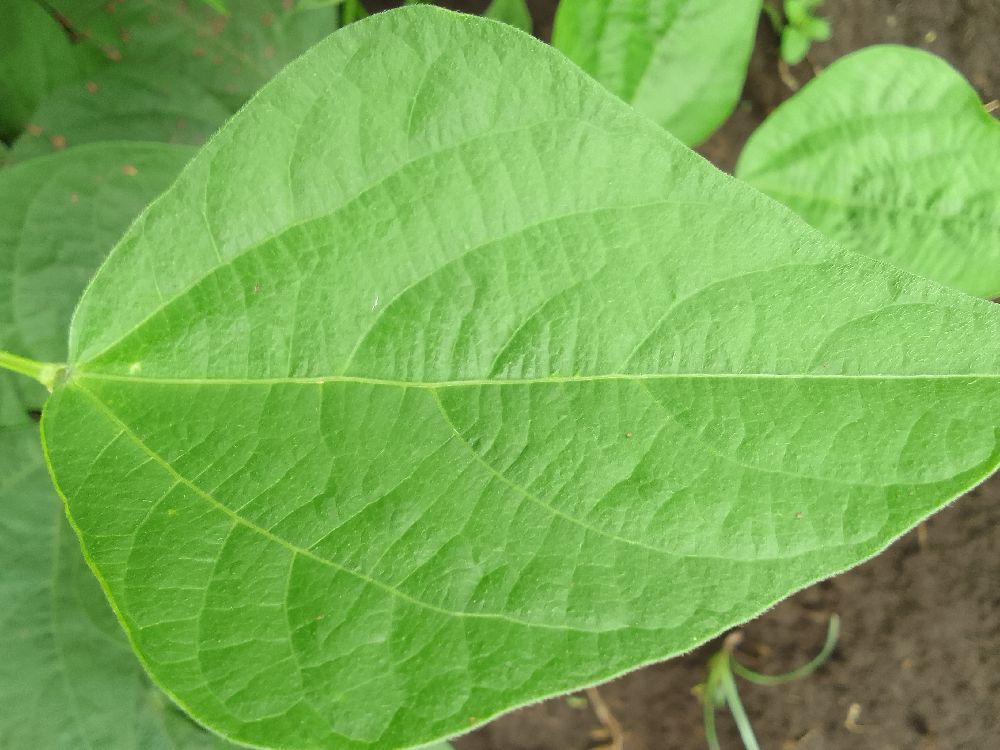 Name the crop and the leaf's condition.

common bean, healthy
